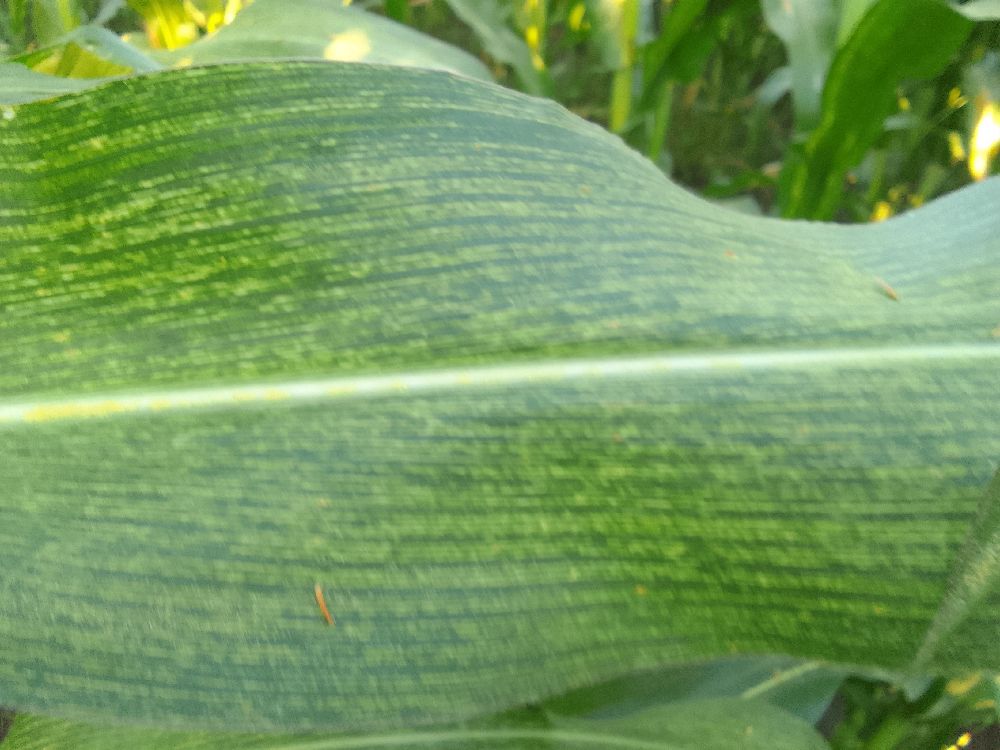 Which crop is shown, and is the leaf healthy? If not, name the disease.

maize, maize streak virus
